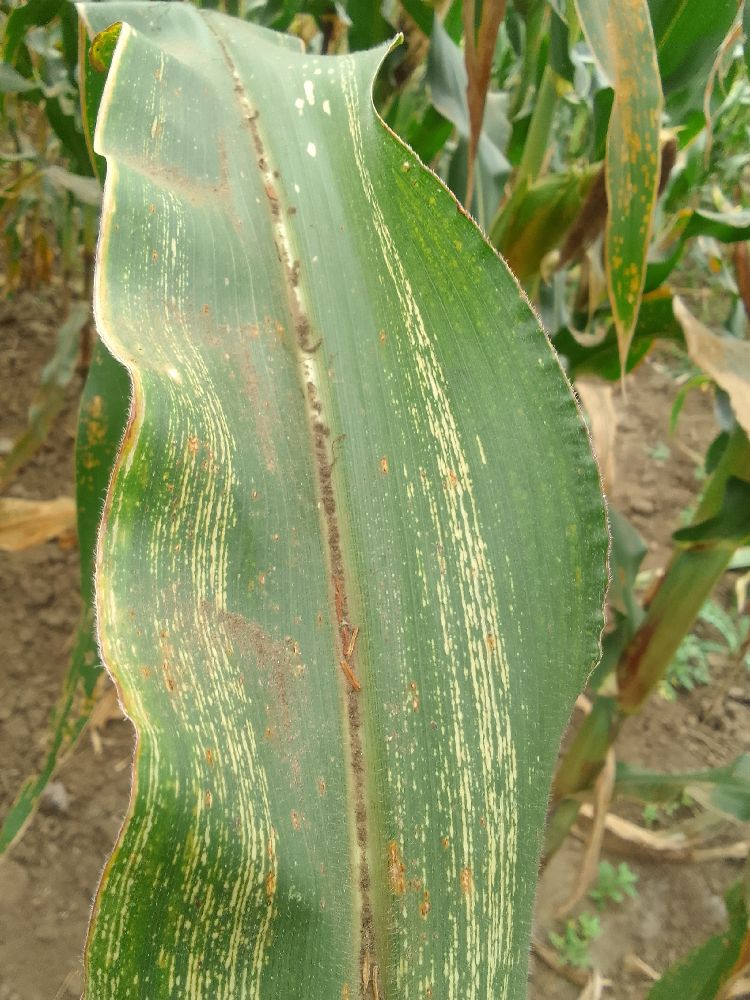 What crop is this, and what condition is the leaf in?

maize, maize streak virus
